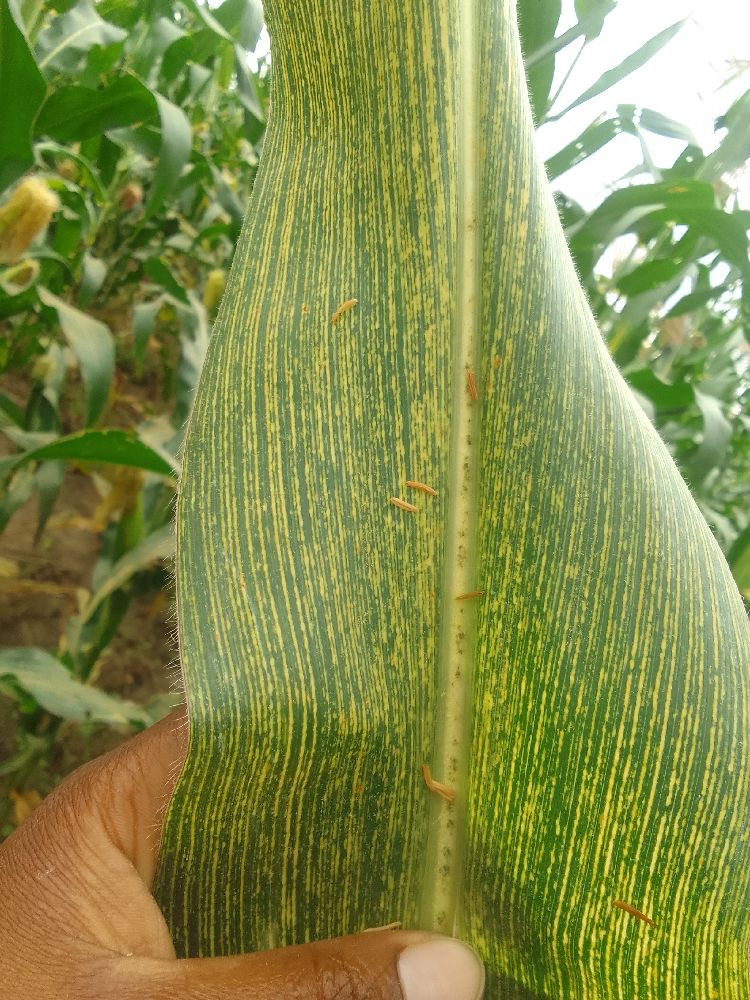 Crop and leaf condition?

maize, maize streak virus
